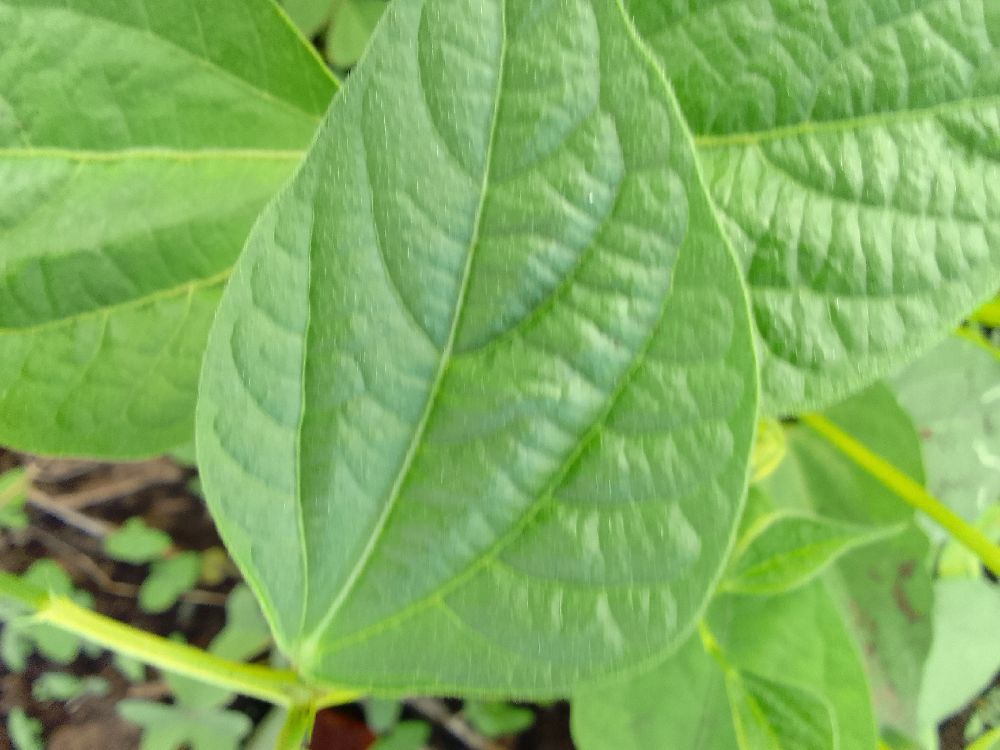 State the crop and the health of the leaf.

common bean, healthy
